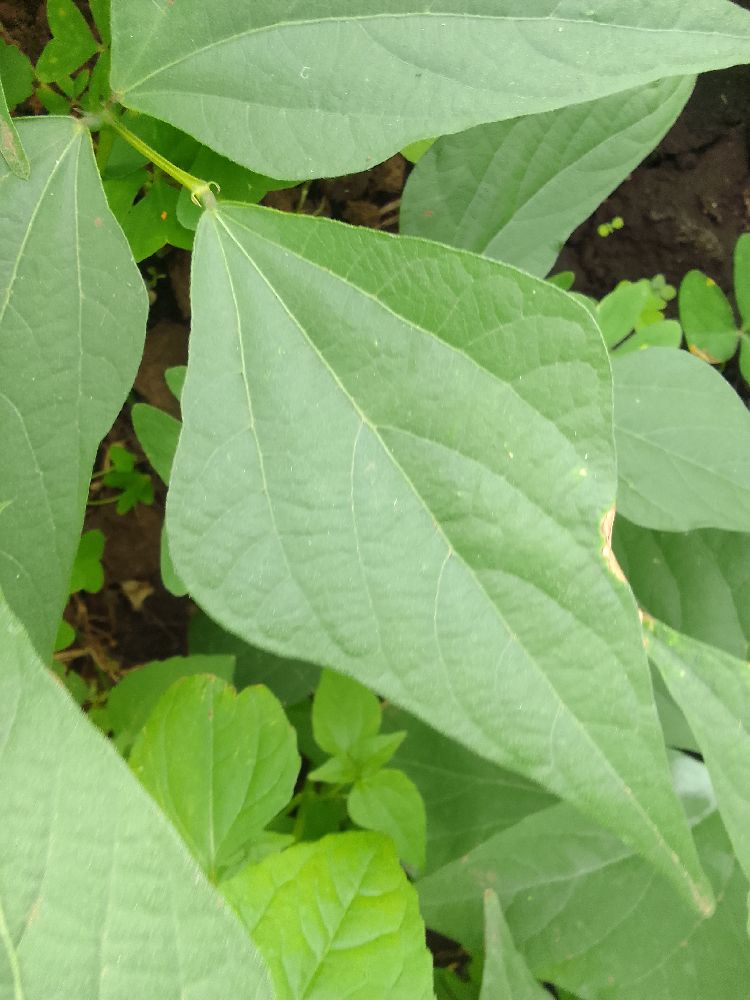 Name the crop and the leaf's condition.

common bean, healthy
